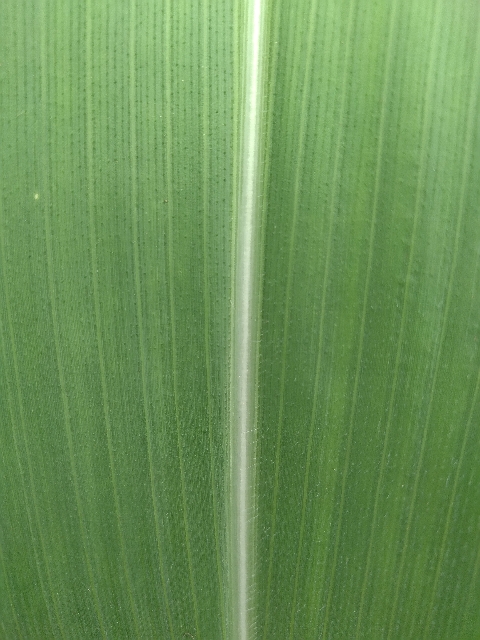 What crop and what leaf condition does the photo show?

maize, healthy
